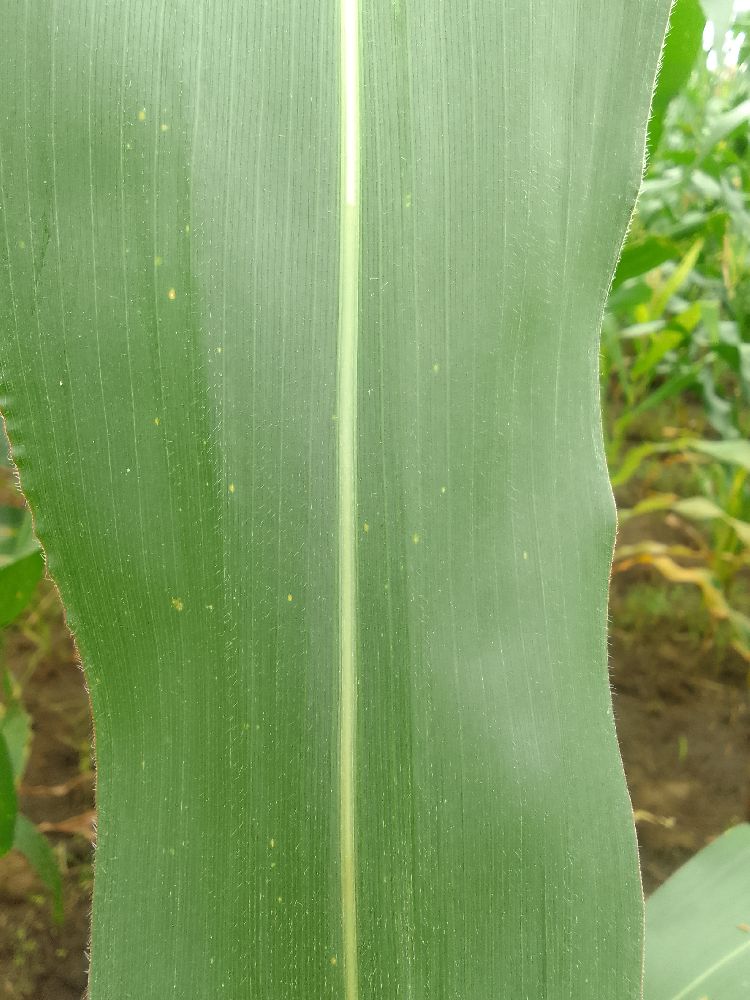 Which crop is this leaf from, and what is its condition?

maize, healthy
